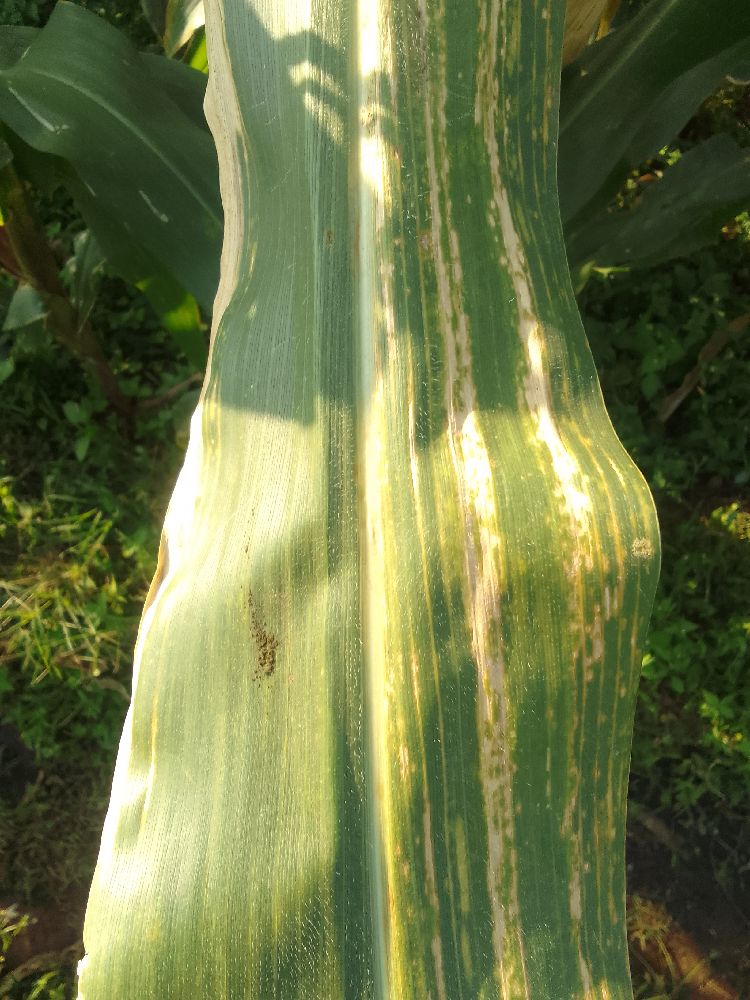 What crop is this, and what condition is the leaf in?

maize, maize lethal necrosis
